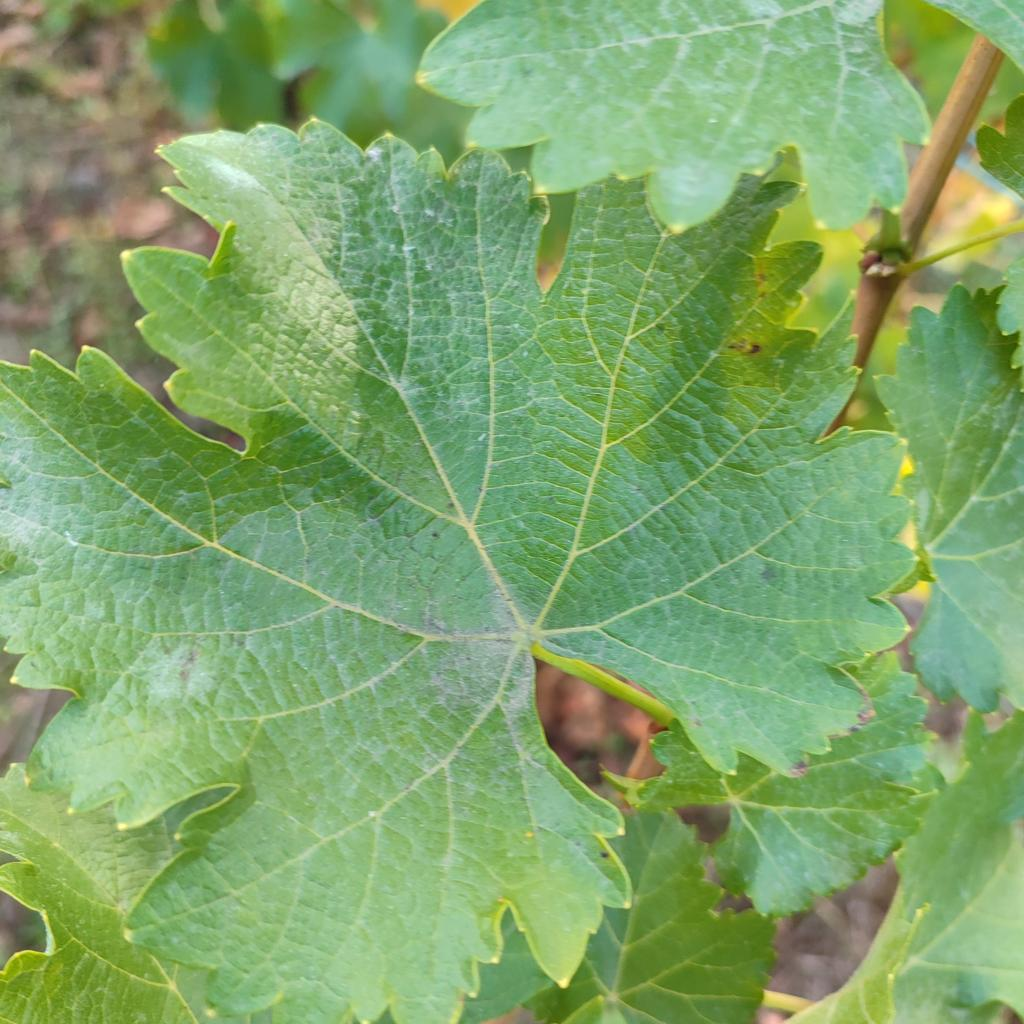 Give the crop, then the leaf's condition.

grapevine, powdery mildew
